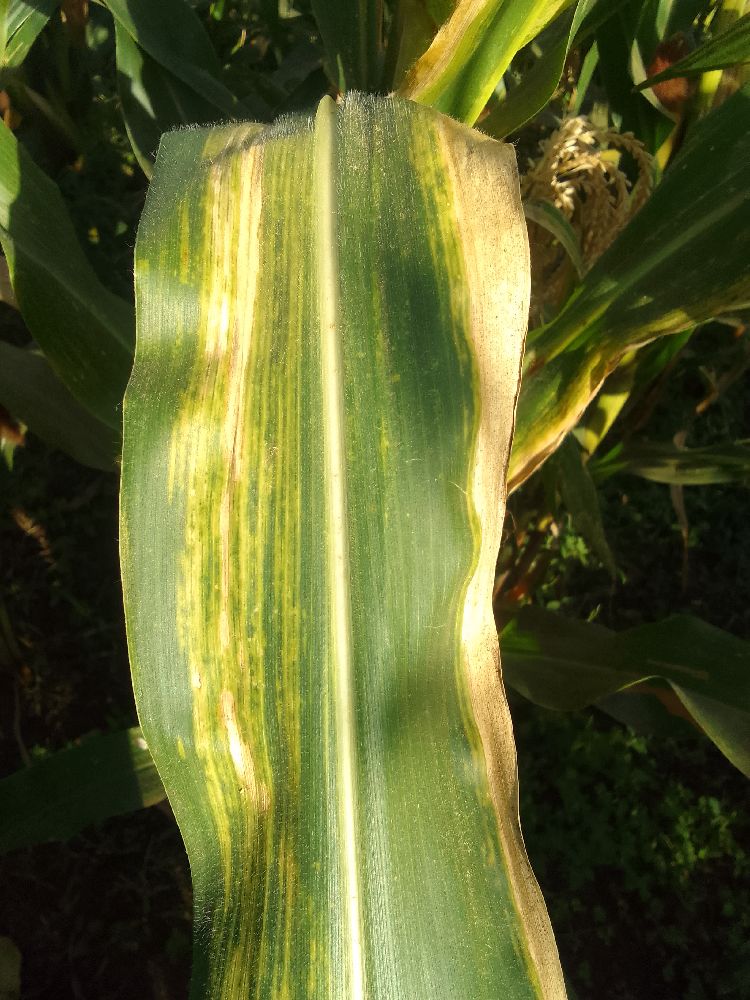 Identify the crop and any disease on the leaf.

maize, maize lethal necrosis
